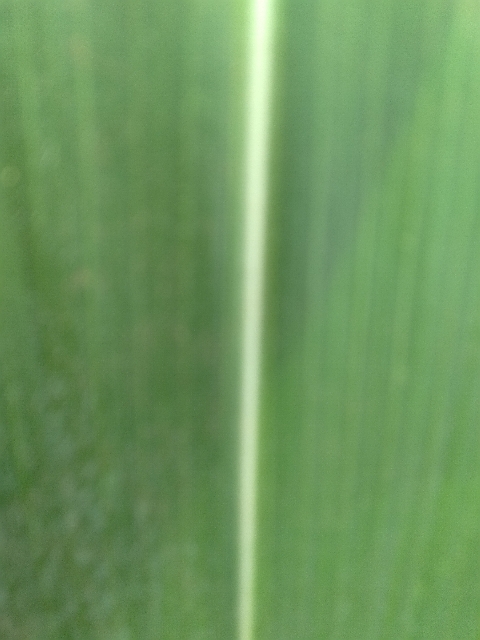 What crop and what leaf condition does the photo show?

maize, healthy
